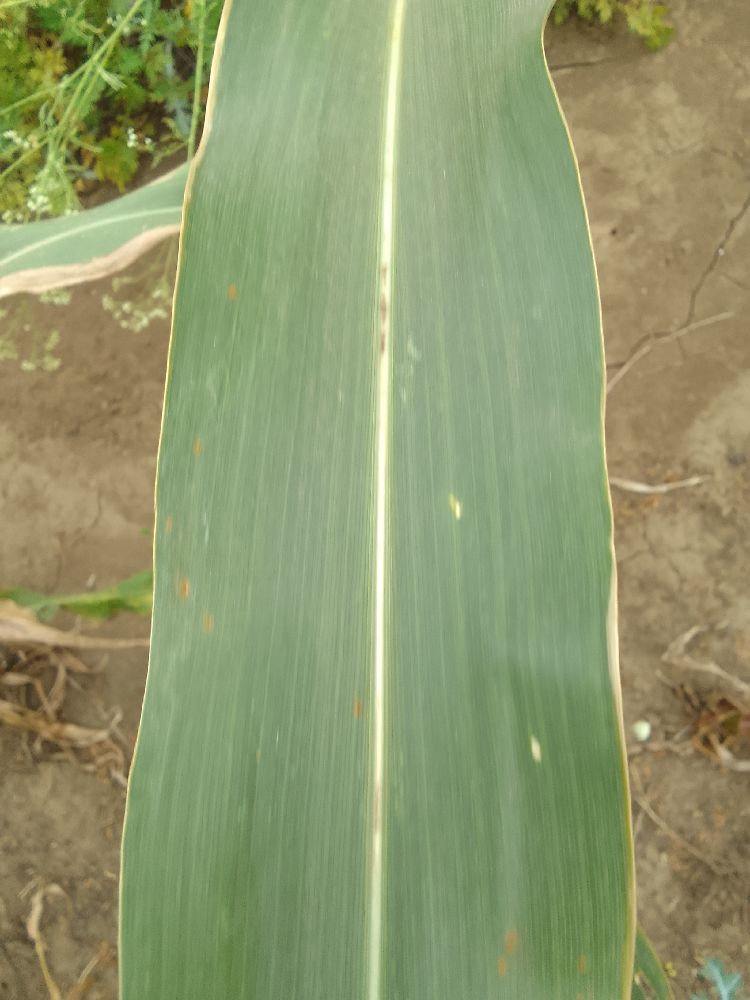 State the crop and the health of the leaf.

maize, healthy
